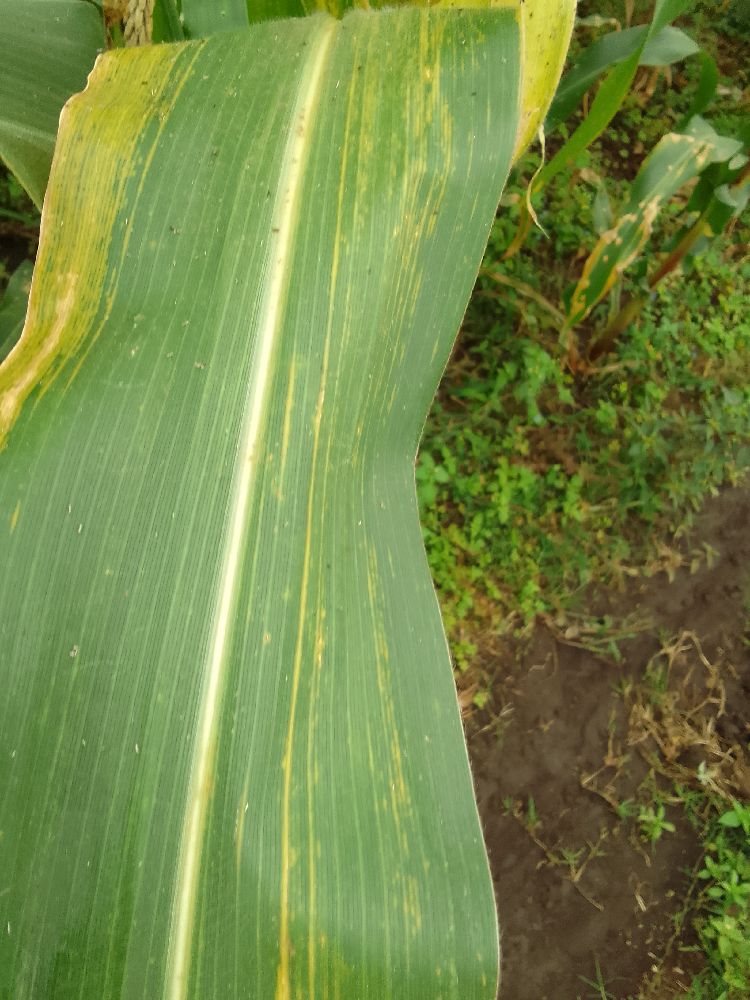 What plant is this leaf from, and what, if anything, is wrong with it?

maize, maize lethal necrosis
